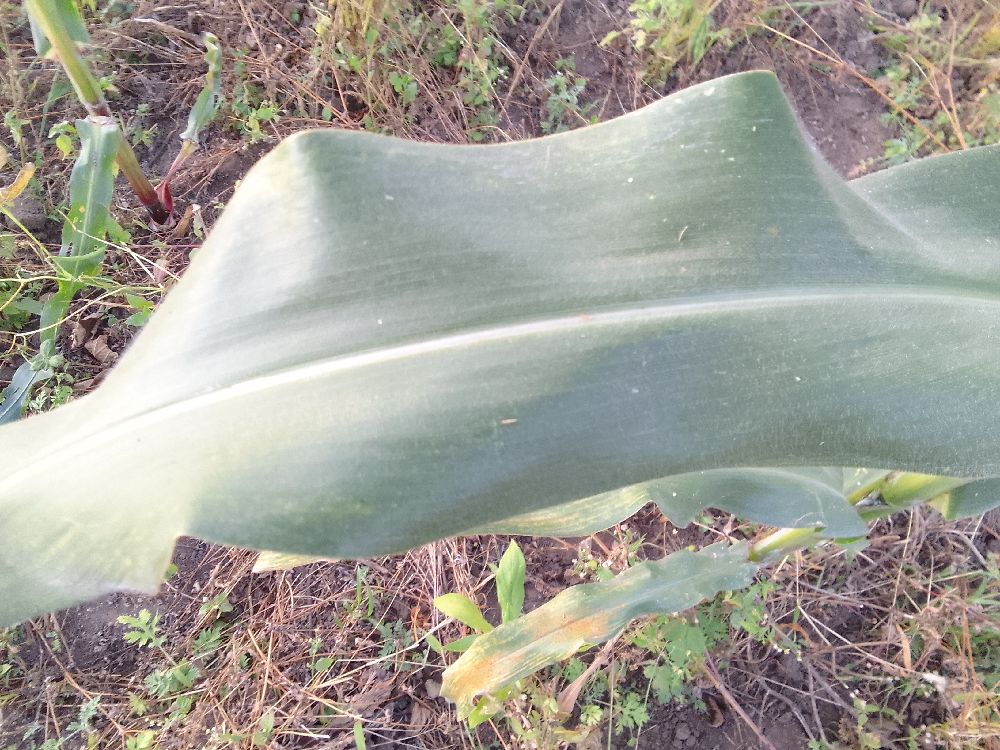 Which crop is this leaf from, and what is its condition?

maize, healthy
